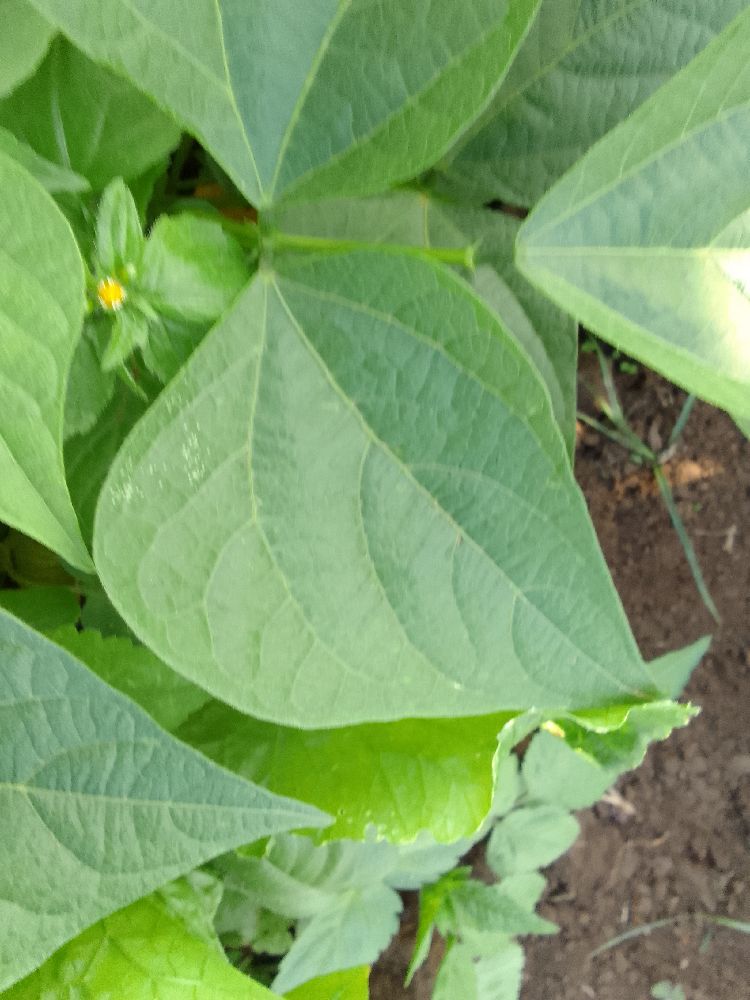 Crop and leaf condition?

common bean, healthy
